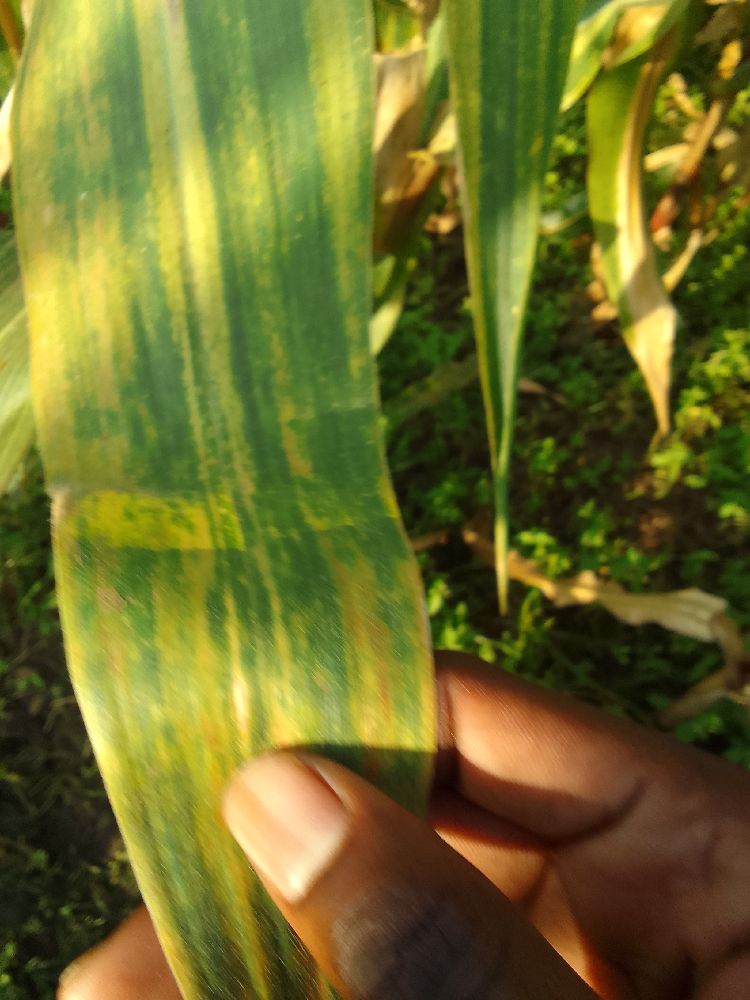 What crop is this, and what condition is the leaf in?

maize, maize lethal necrosis
